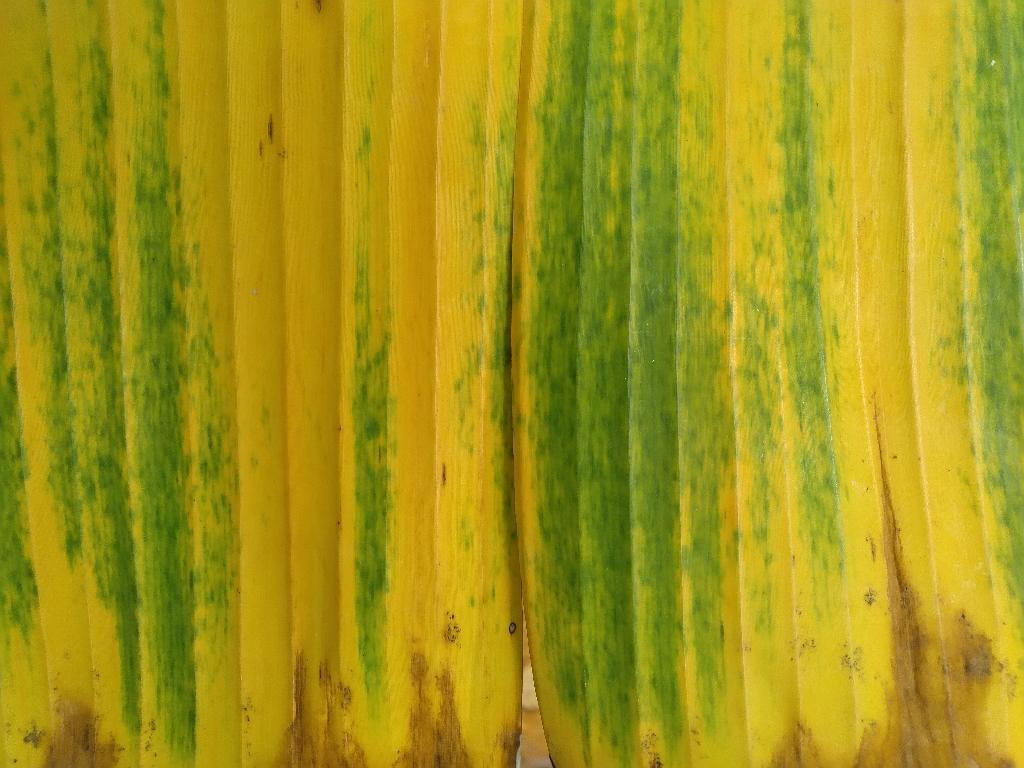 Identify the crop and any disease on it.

banana, fusarium wilt race 1
